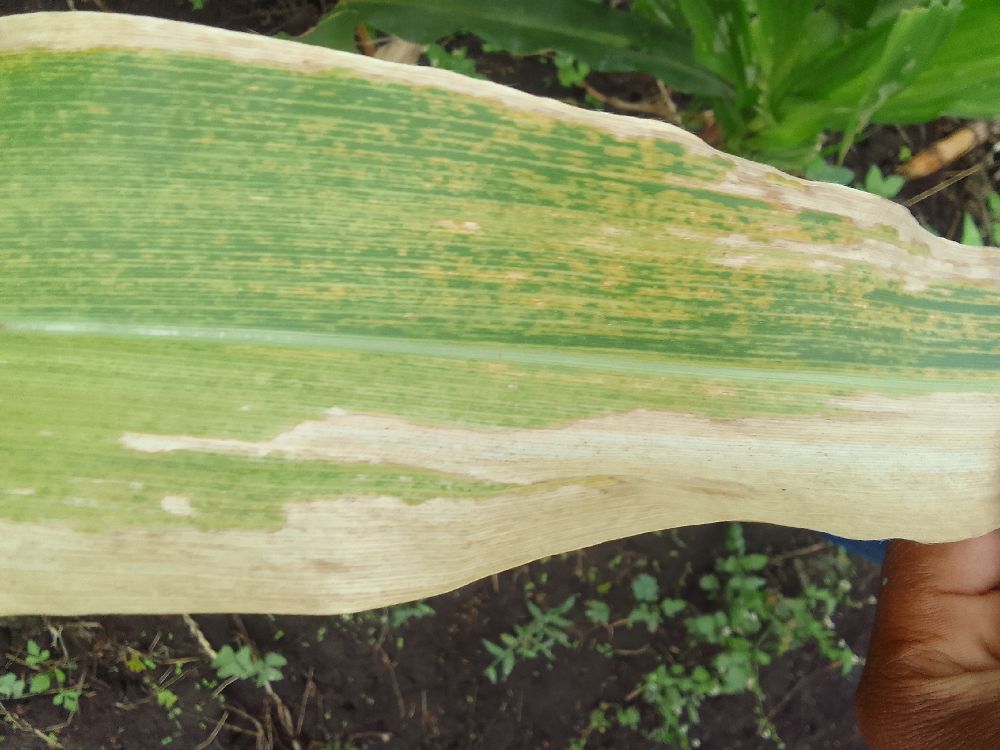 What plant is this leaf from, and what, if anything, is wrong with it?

maize, maize lethal necrosis
